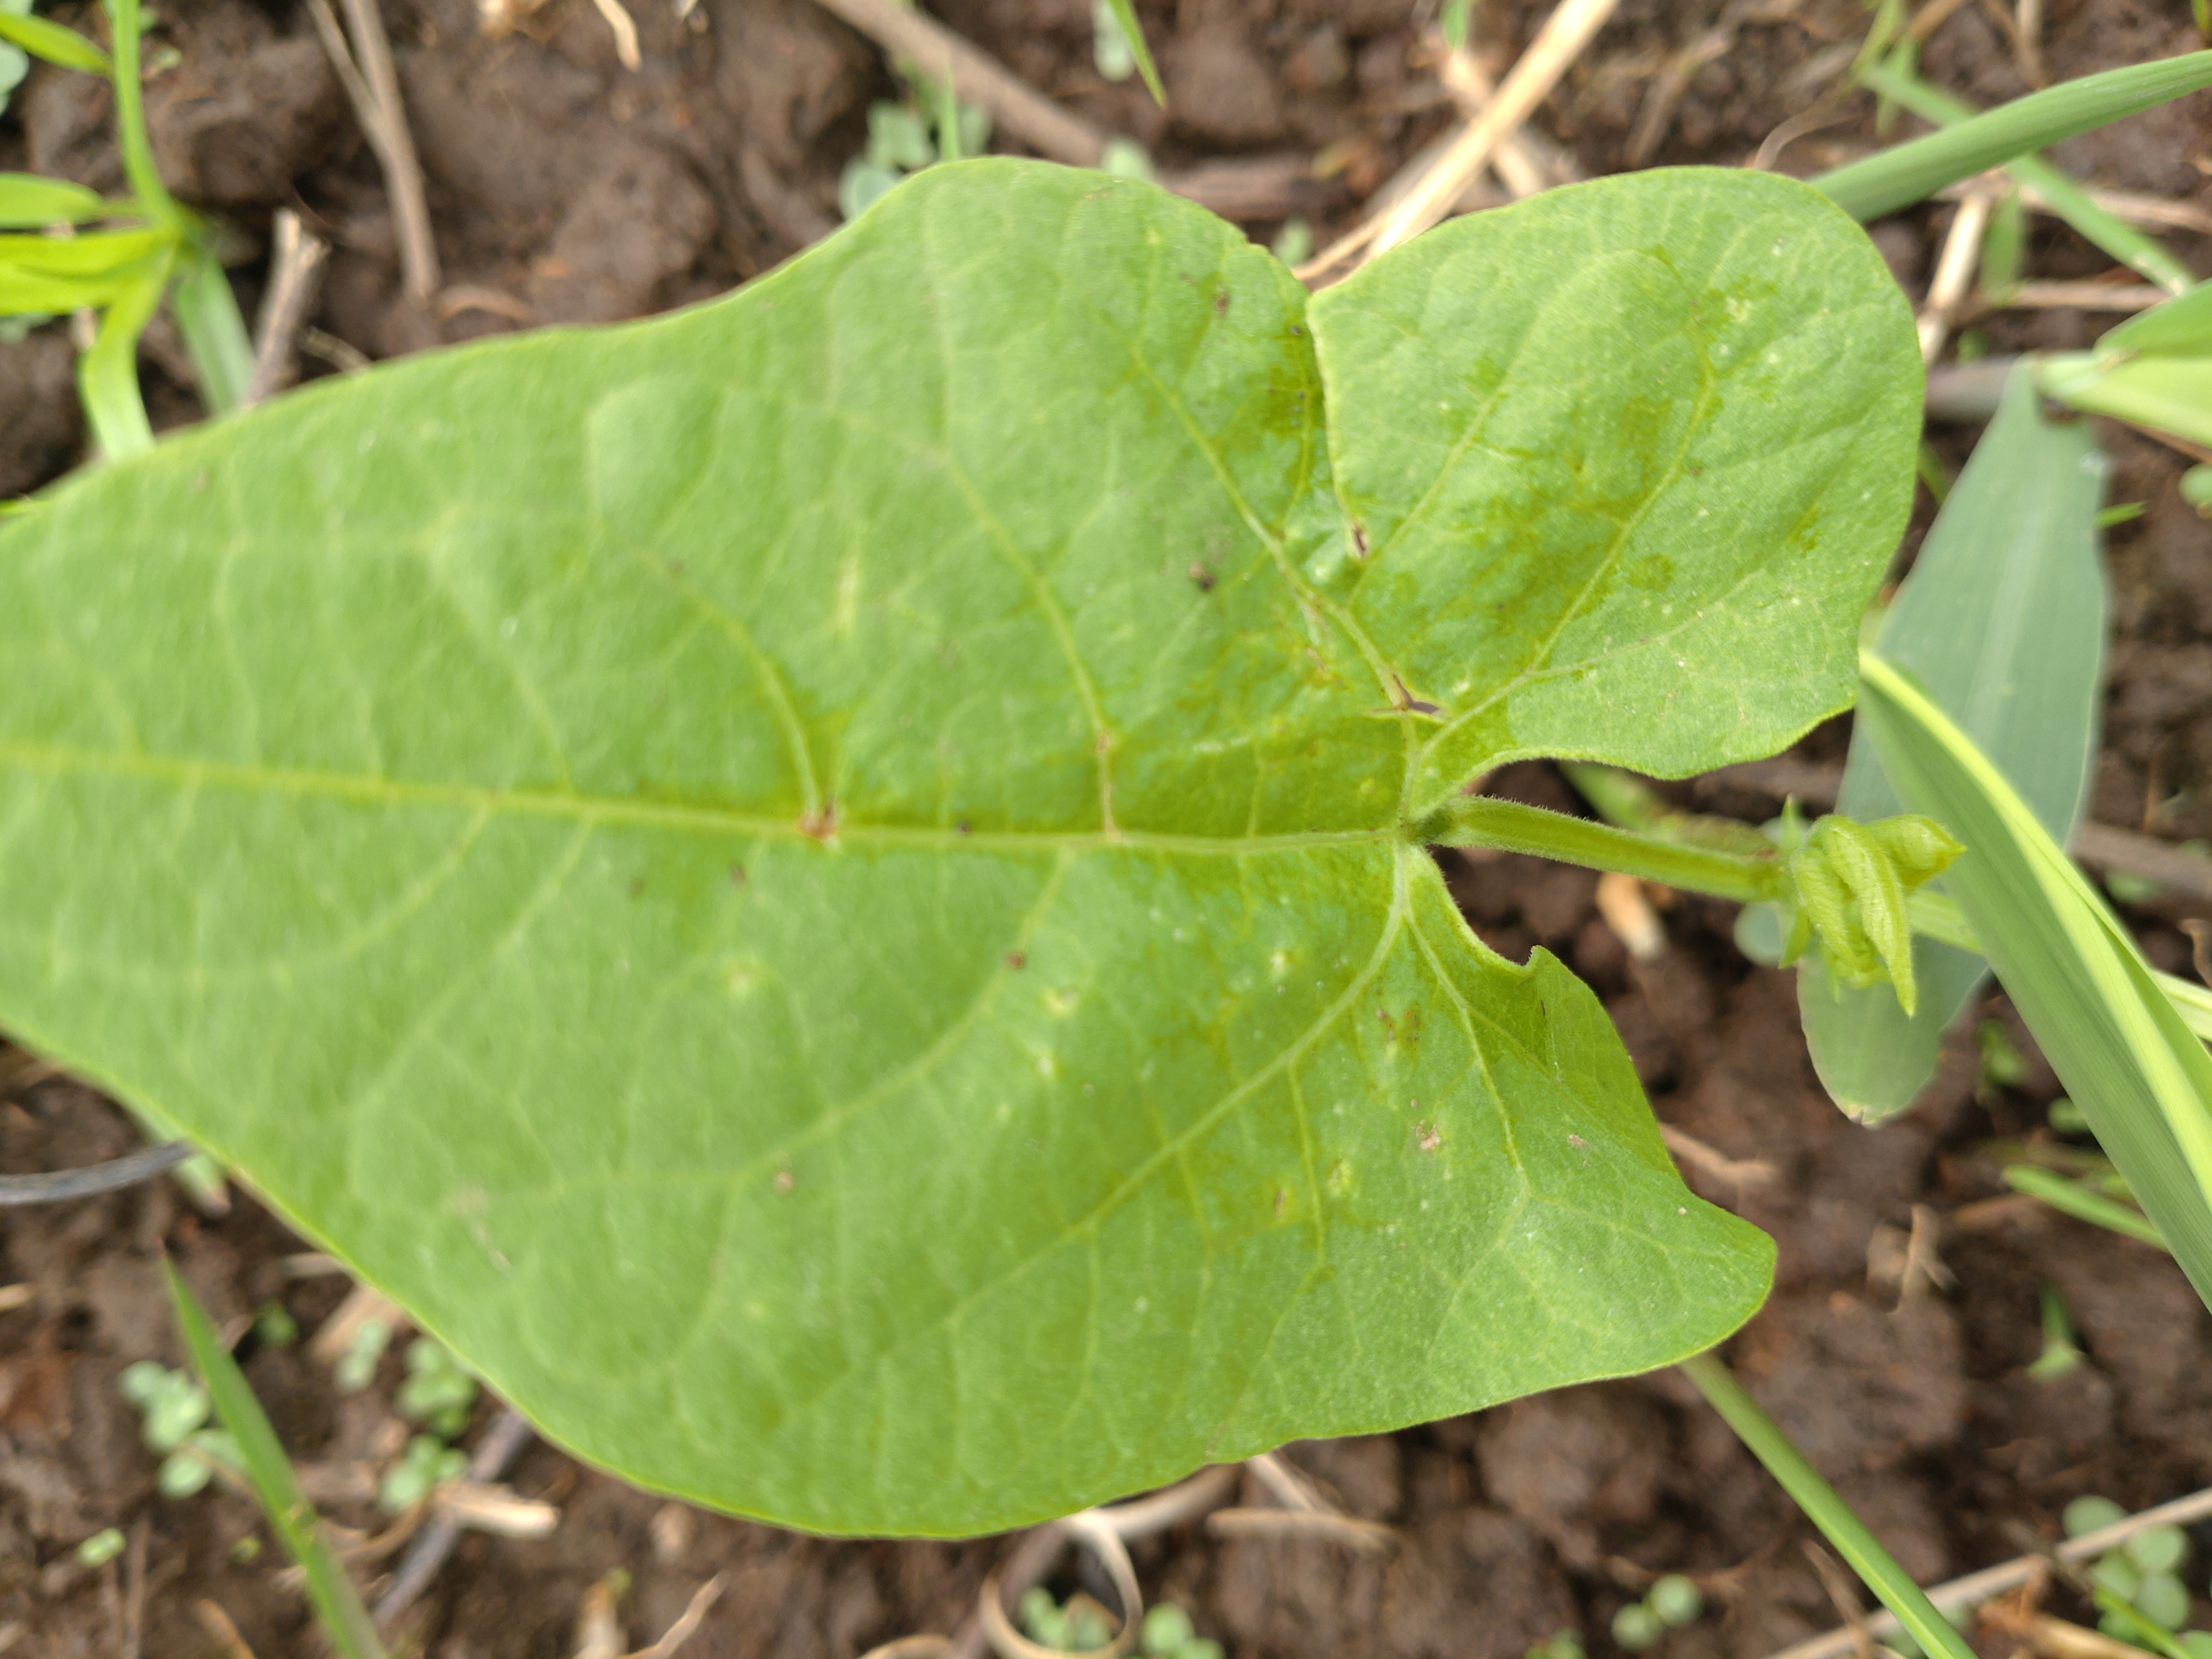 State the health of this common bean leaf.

healthy
